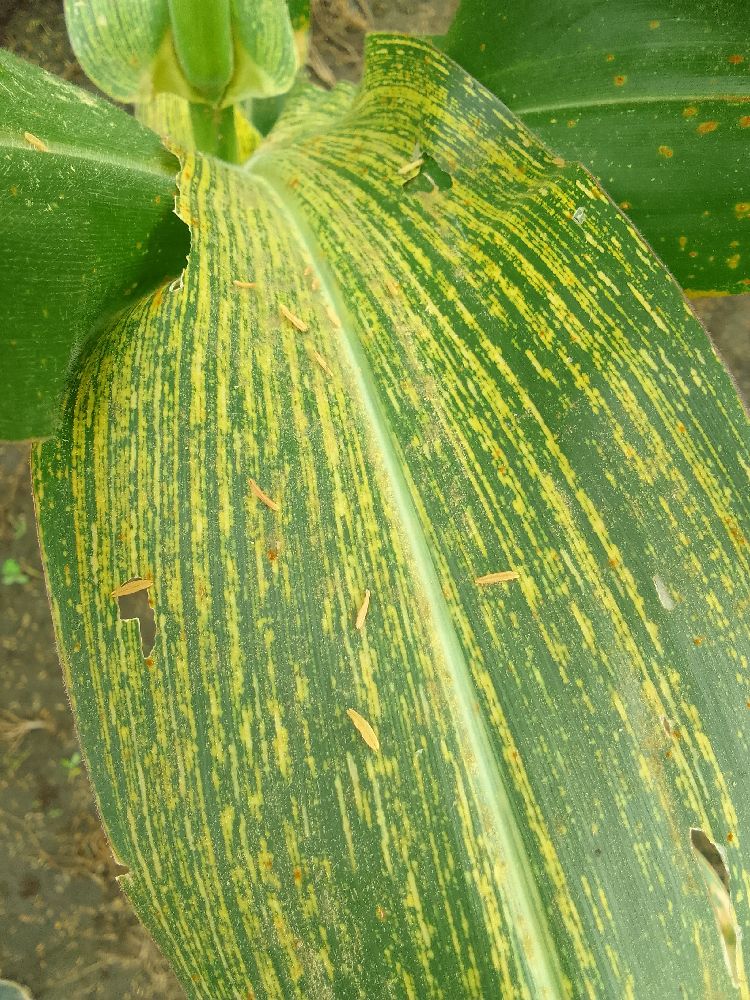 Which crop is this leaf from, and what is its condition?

maize, maize streak virus
